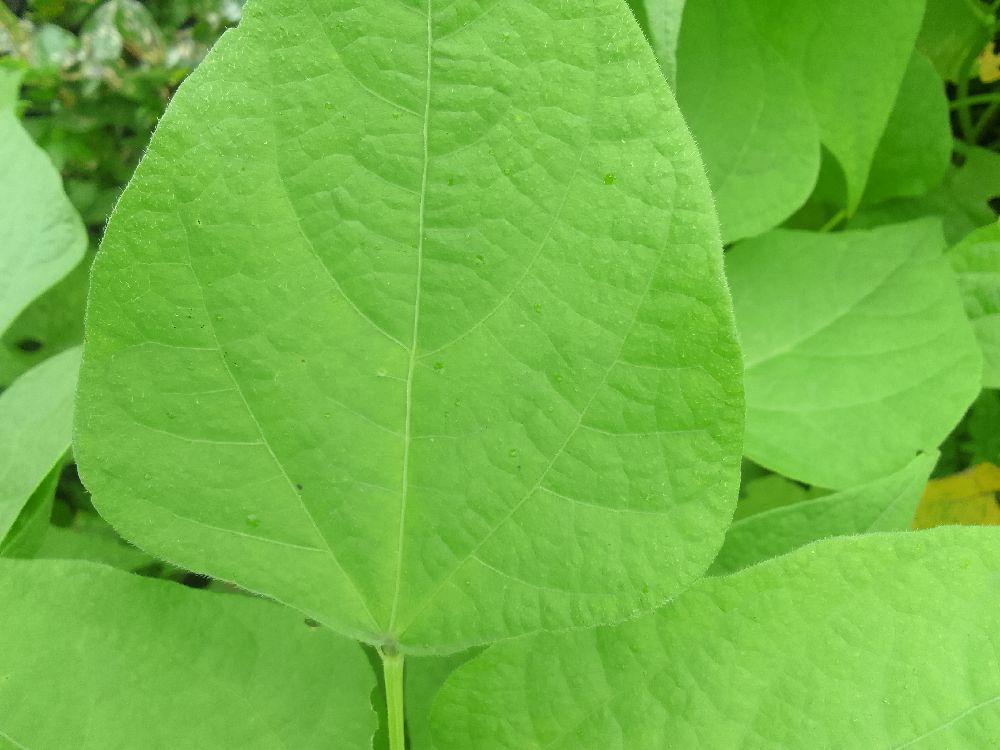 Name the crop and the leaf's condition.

common bean, healthy
